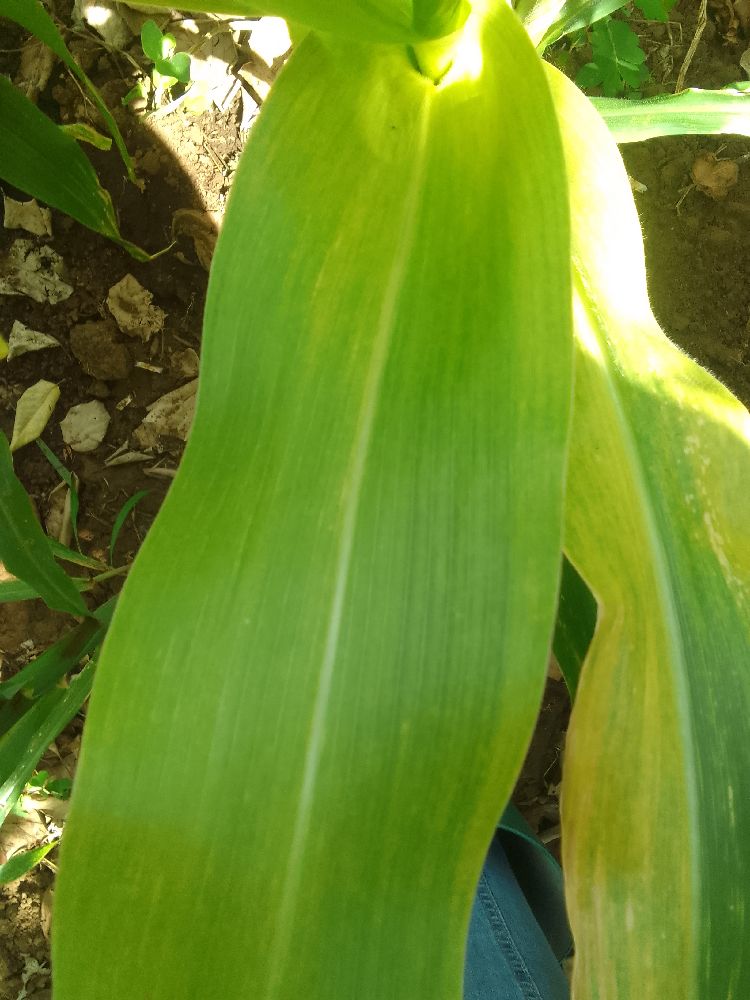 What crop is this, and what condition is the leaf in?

maize, maize lethal necrosis
